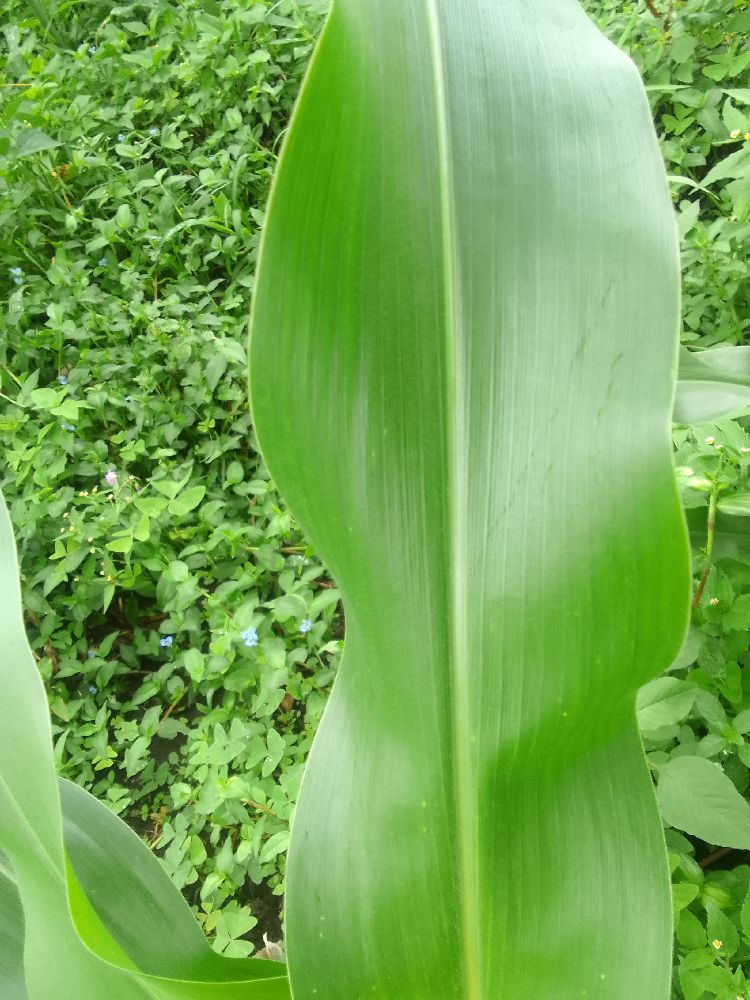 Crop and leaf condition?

maize, healthy
